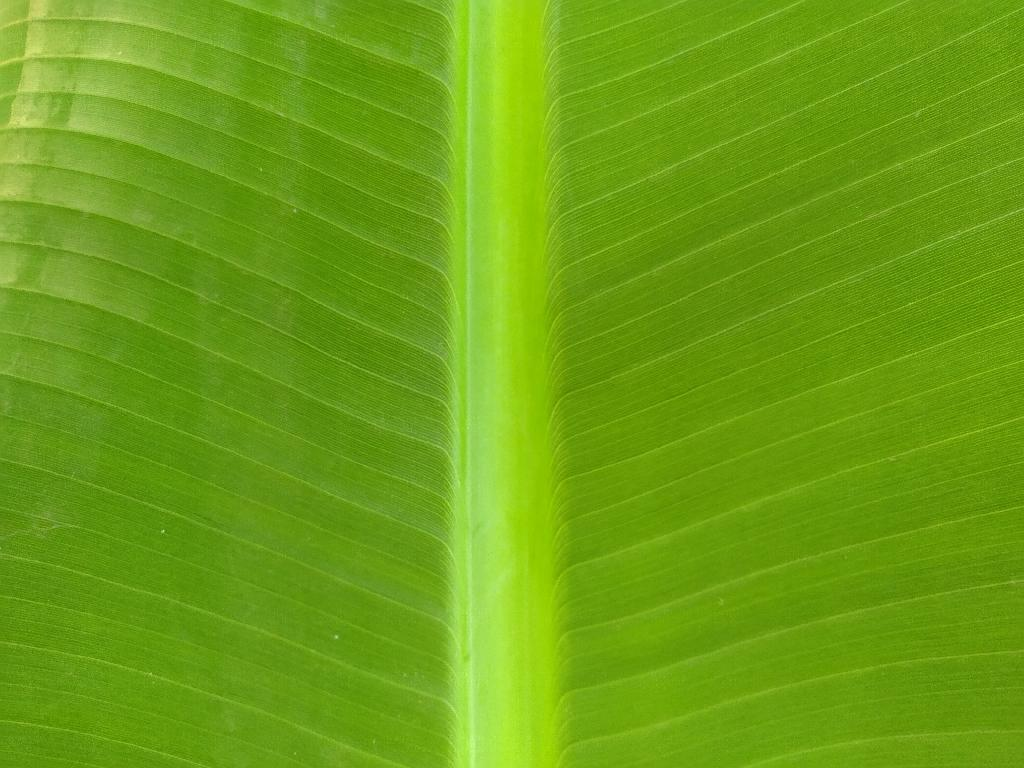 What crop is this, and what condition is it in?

banana, healthy
